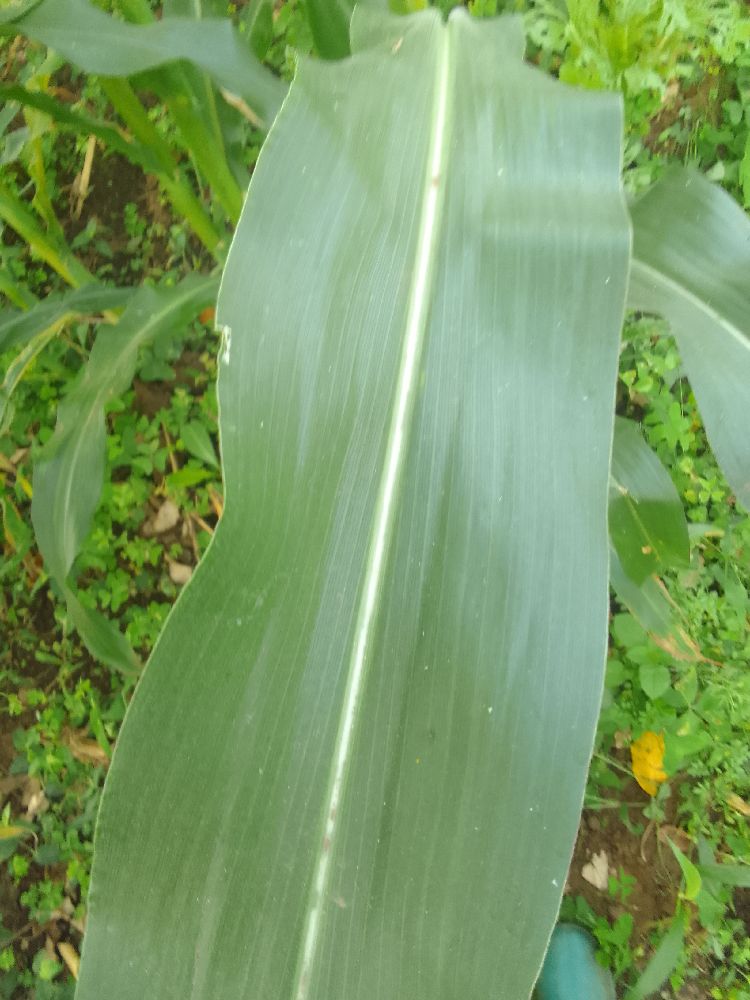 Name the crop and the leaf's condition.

maize, healthy
